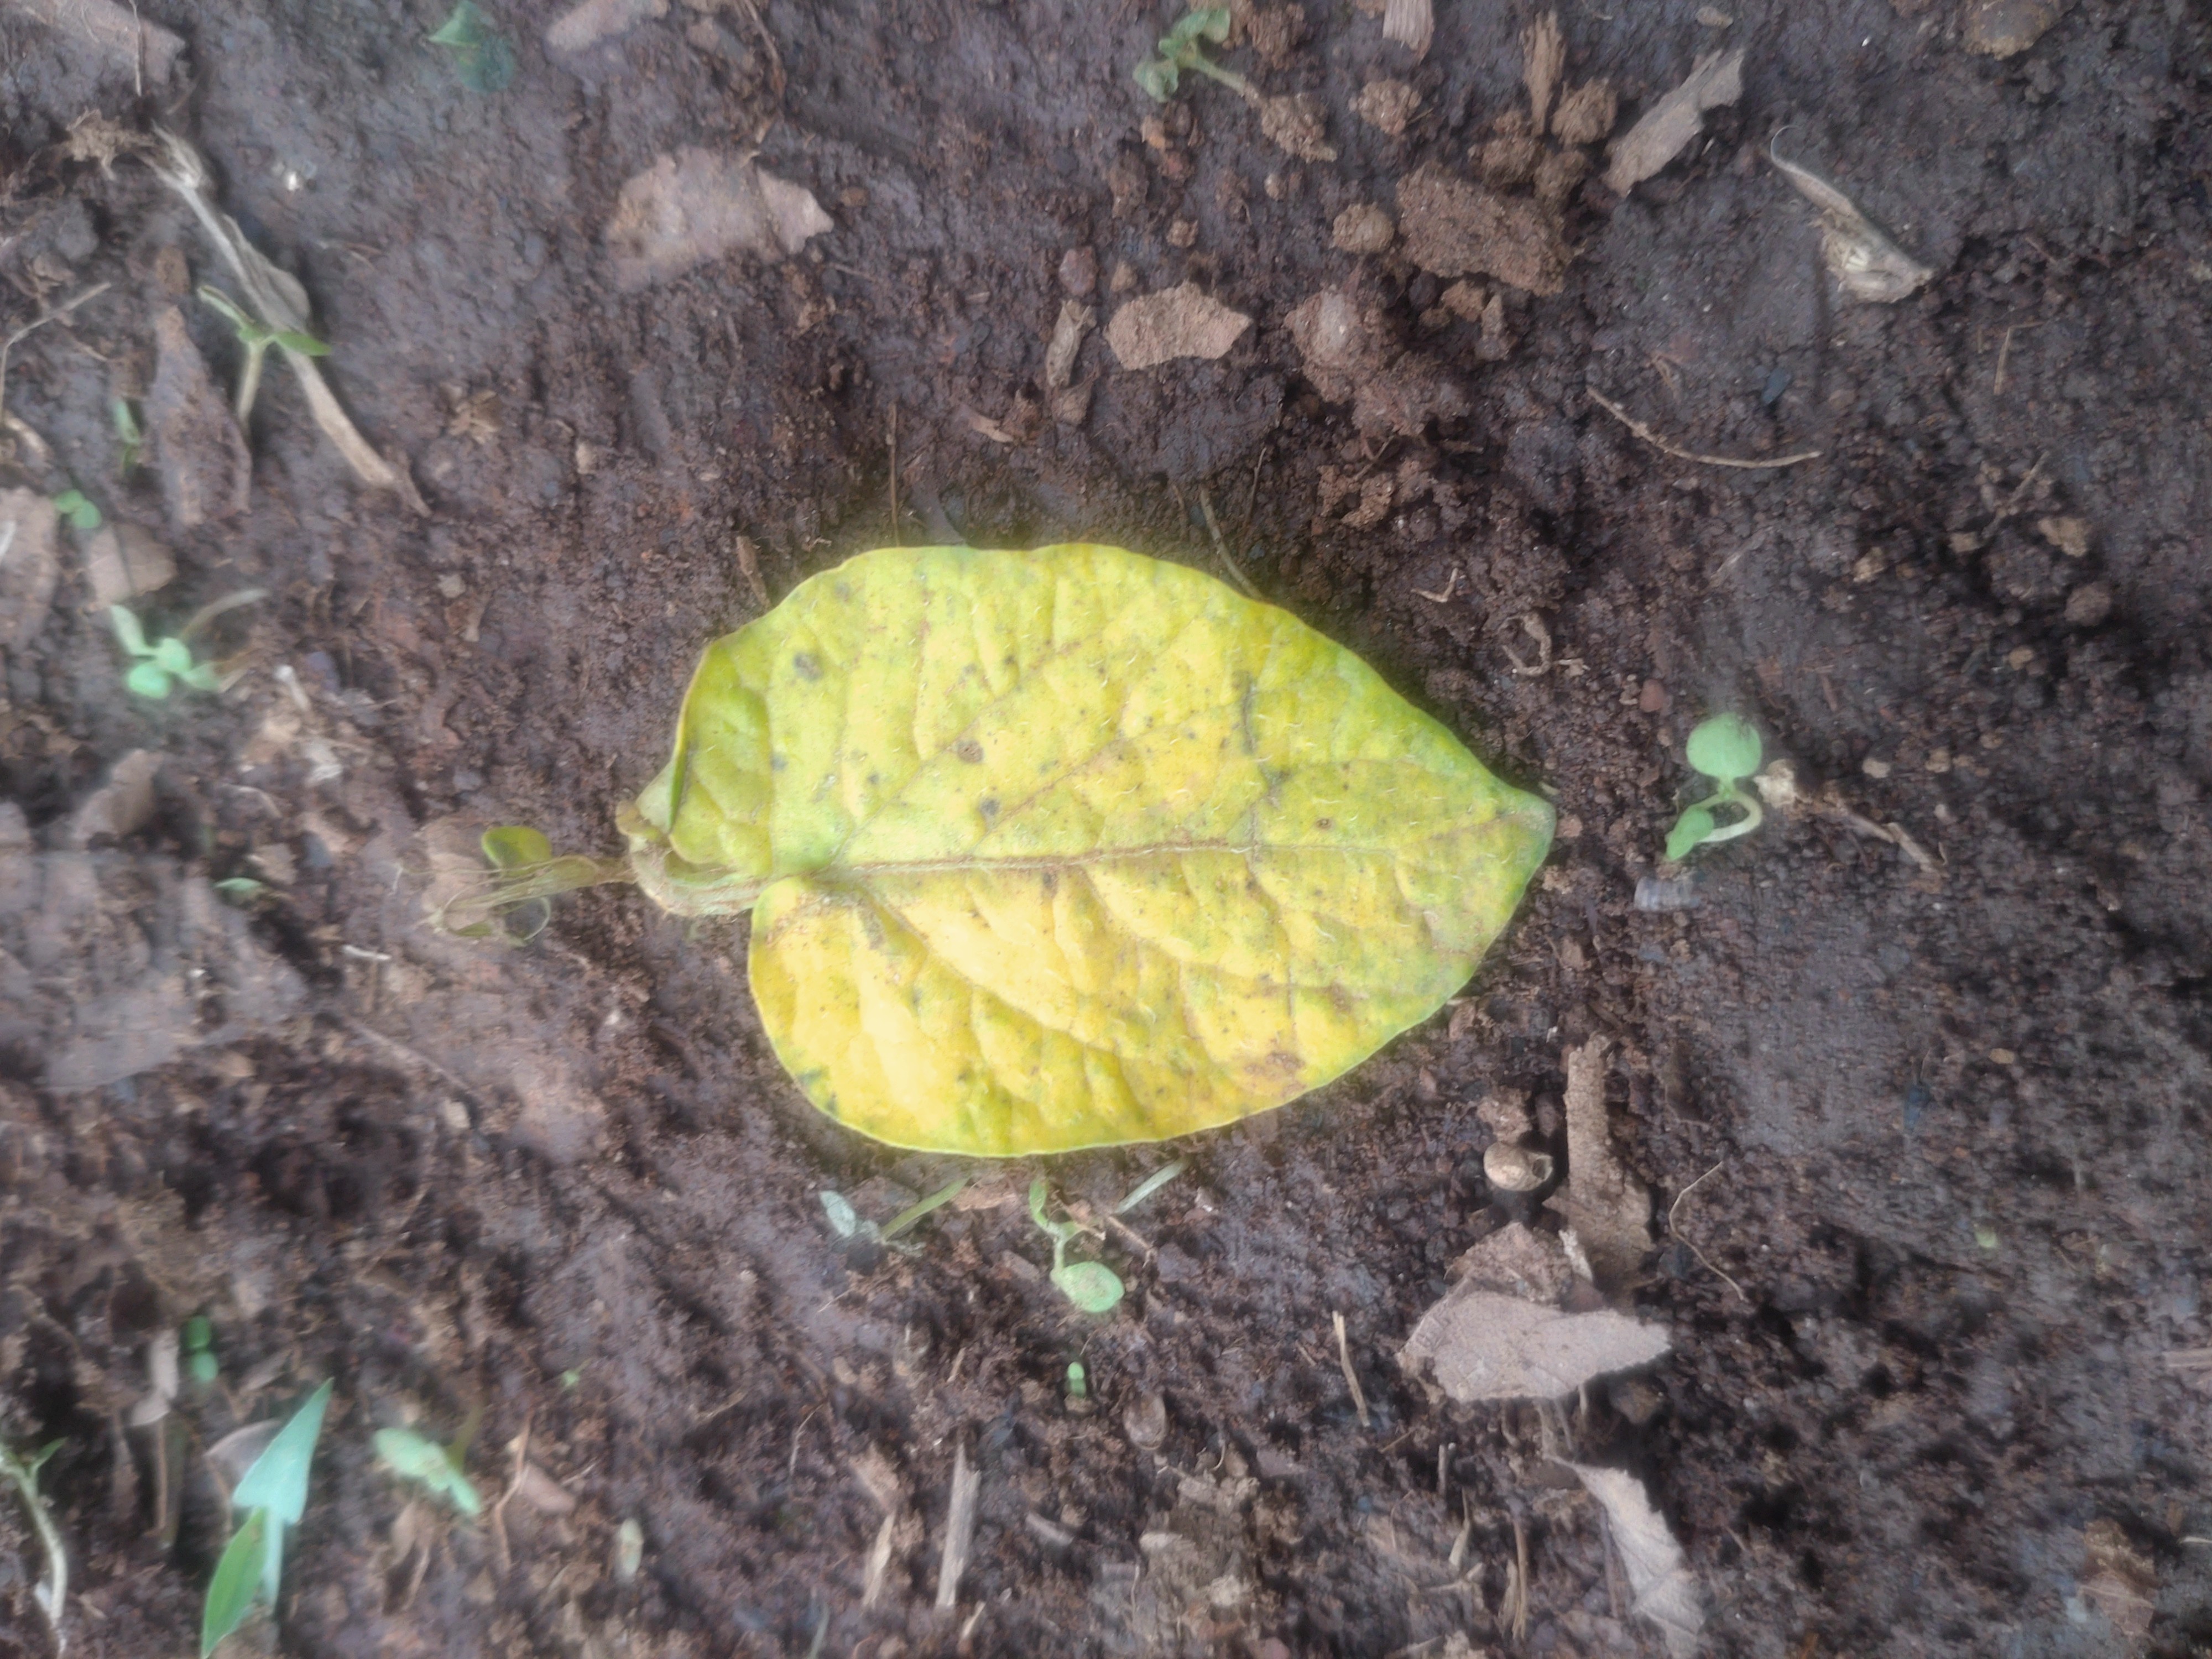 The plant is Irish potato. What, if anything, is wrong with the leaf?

late blight
